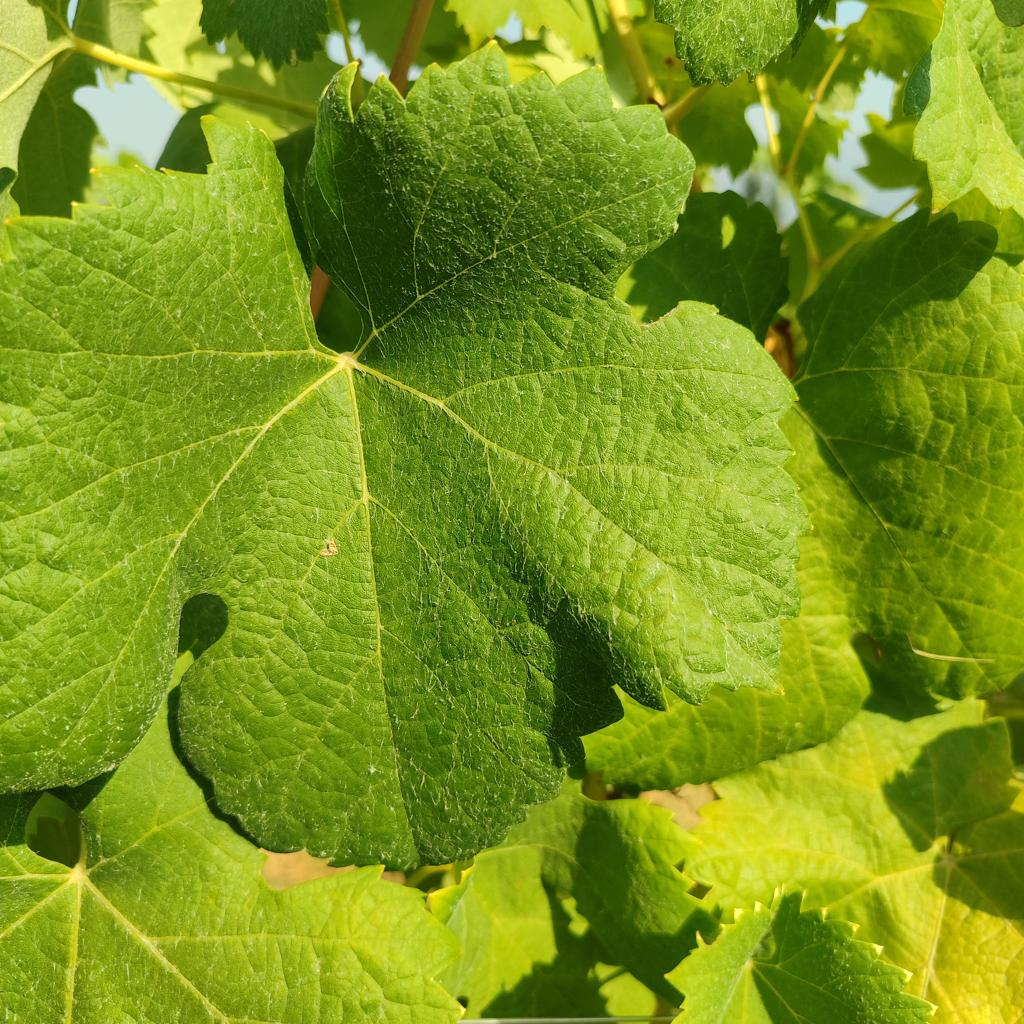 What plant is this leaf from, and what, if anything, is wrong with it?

grapevine, healthy
